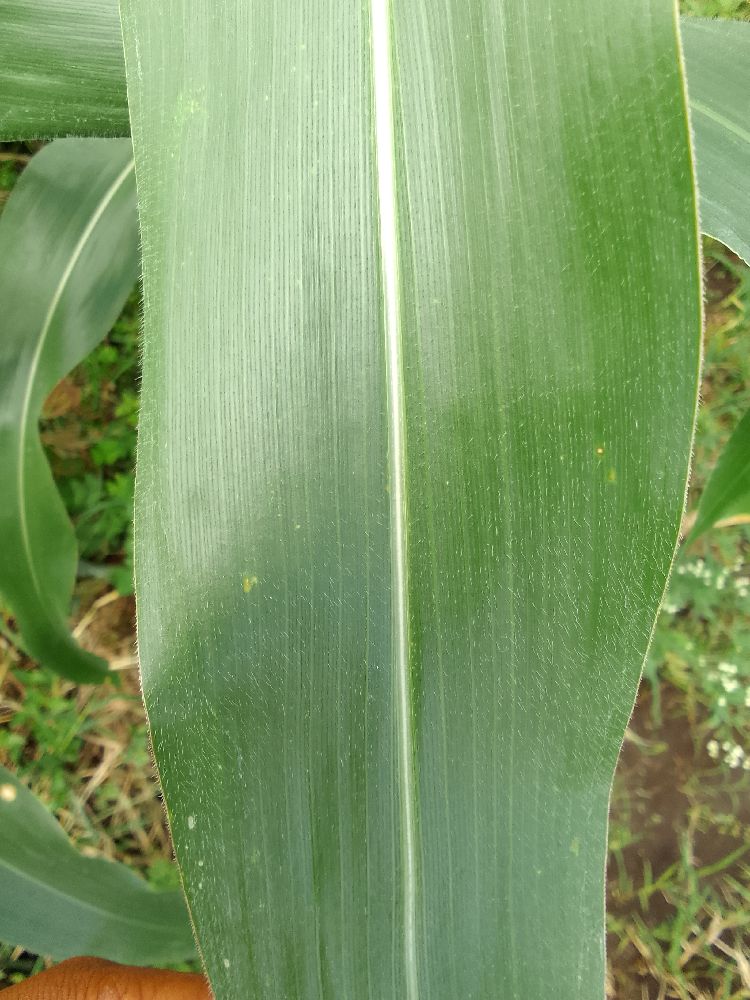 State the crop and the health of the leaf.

maize, healthy
